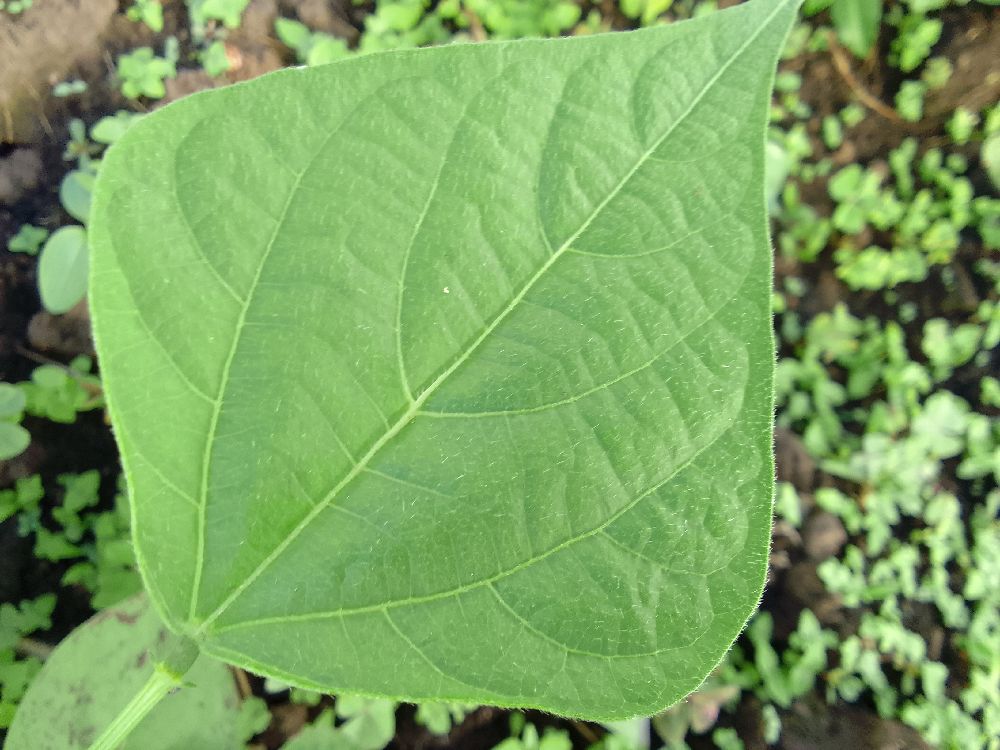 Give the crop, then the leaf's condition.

common bean, healthy
